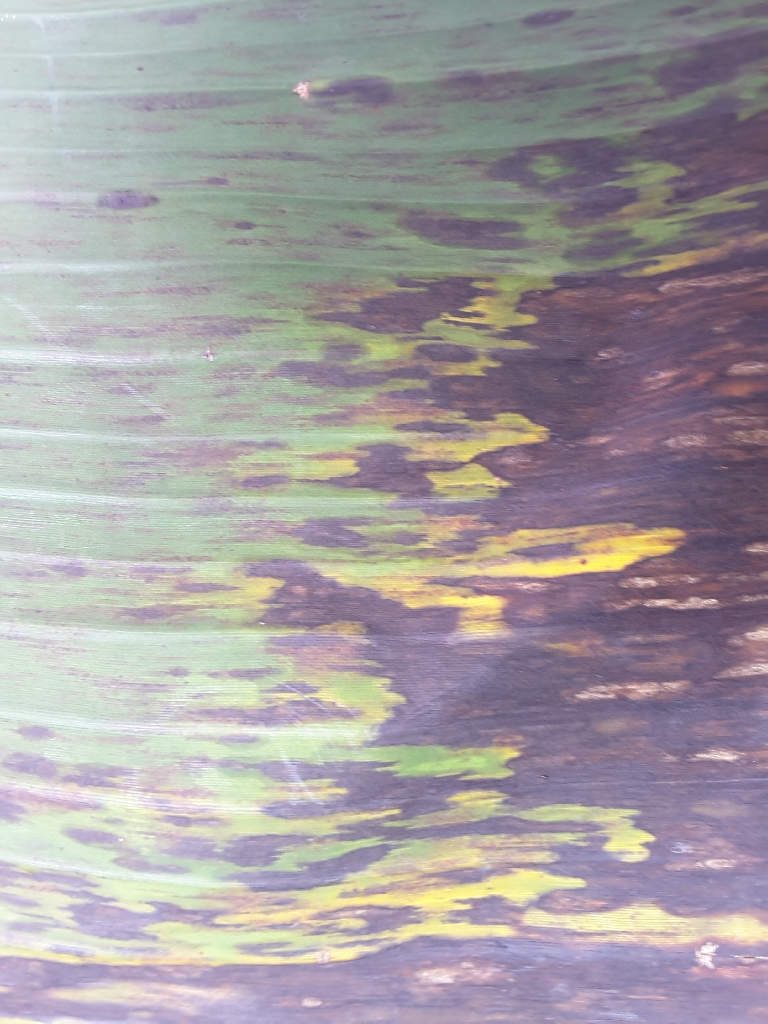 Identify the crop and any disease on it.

banana, black sigatoka
